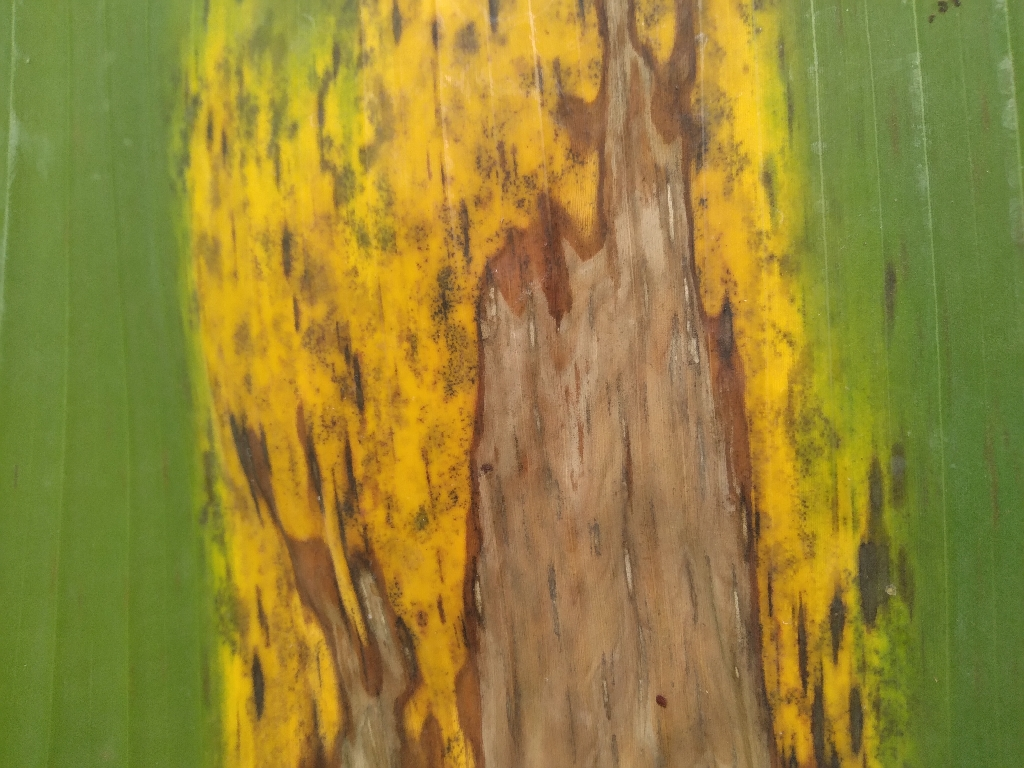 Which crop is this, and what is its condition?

banana, black sigatoka
